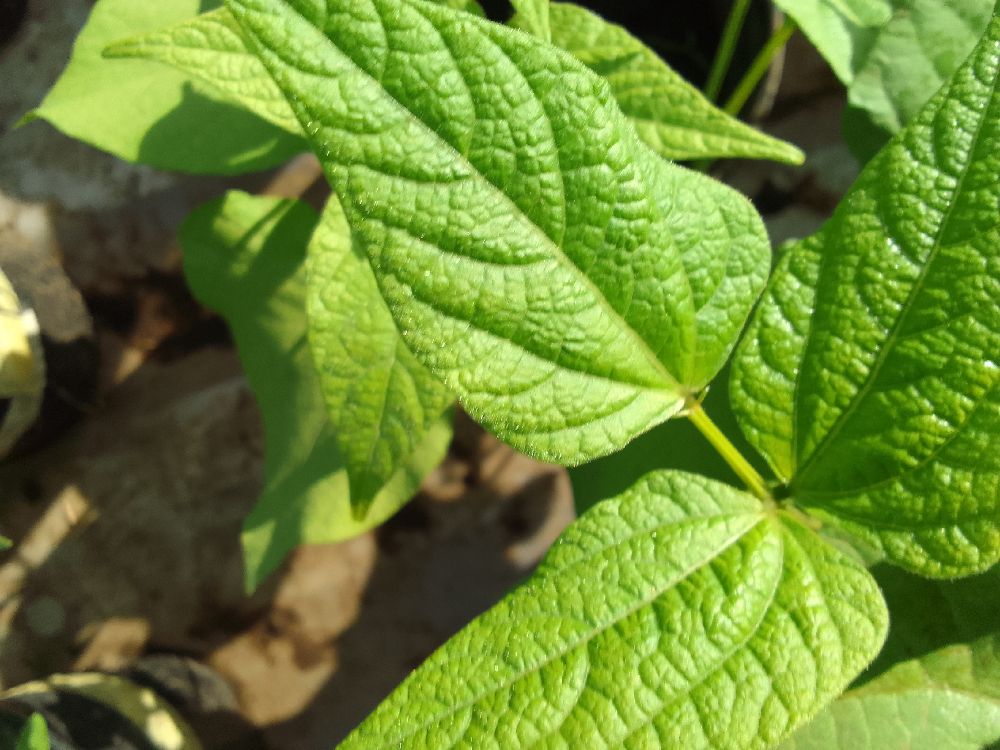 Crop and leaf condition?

common bean, healthy
